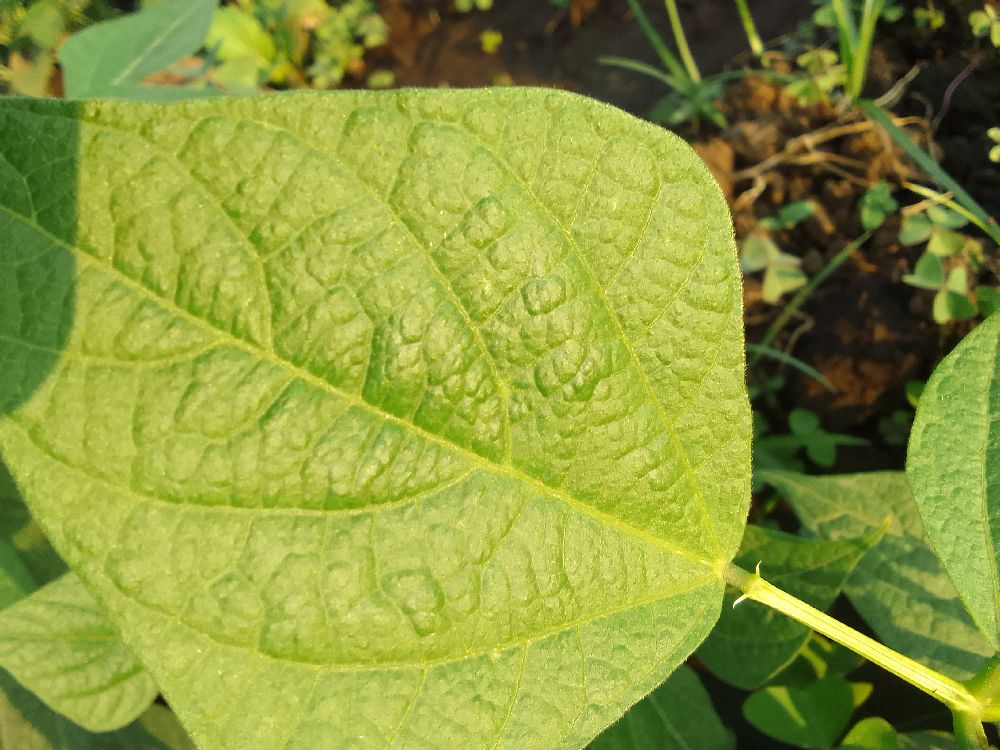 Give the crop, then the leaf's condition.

common bean, healthy
